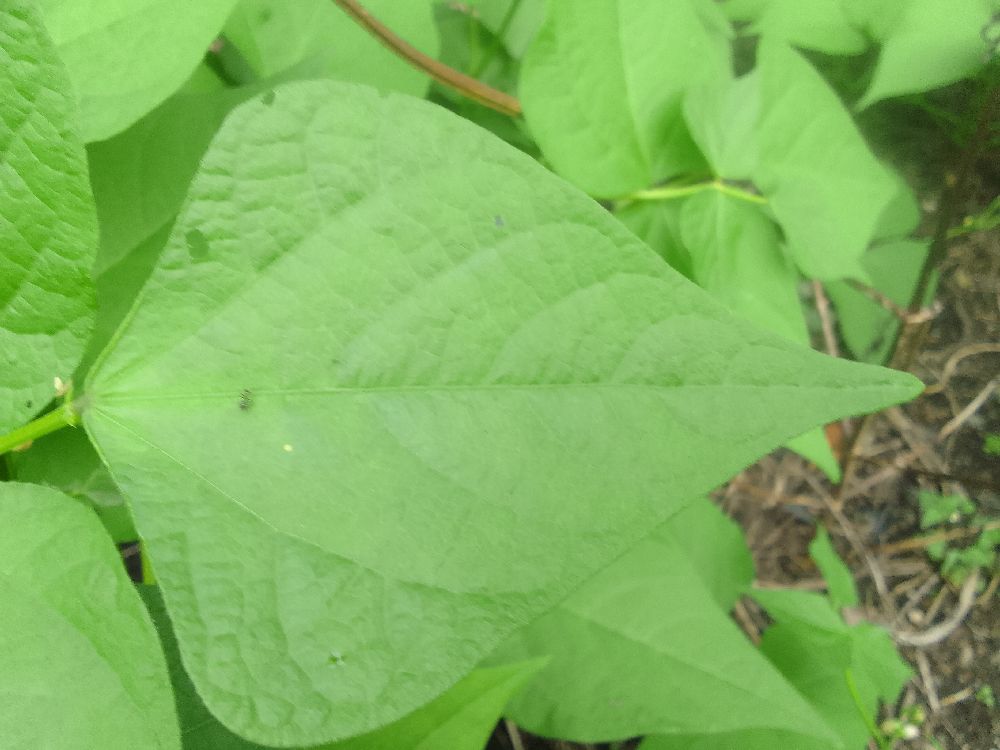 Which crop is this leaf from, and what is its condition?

common bean, healthy
